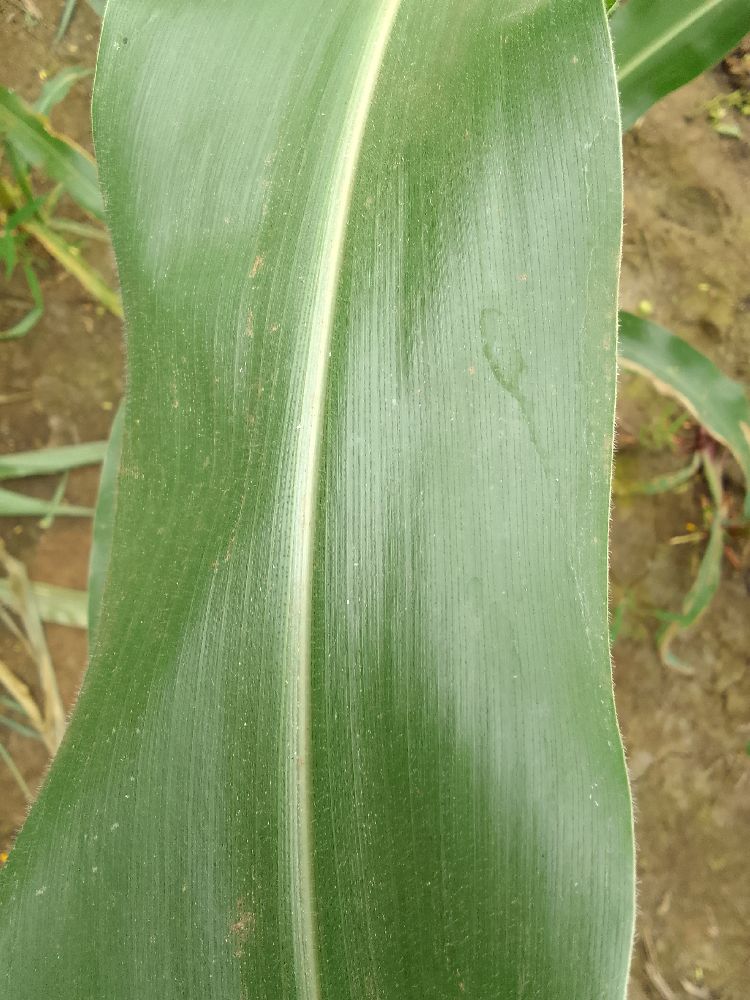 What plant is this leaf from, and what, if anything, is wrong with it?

maize, healthy
